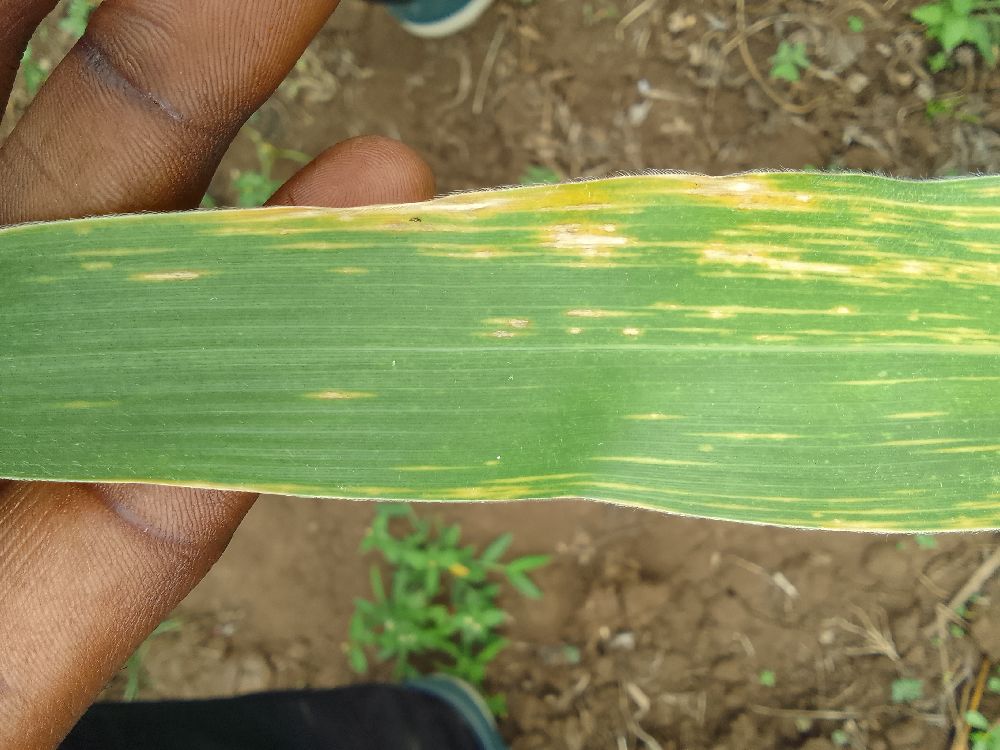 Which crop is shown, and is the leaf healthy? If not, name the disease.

maize, maize lethal necrosis
